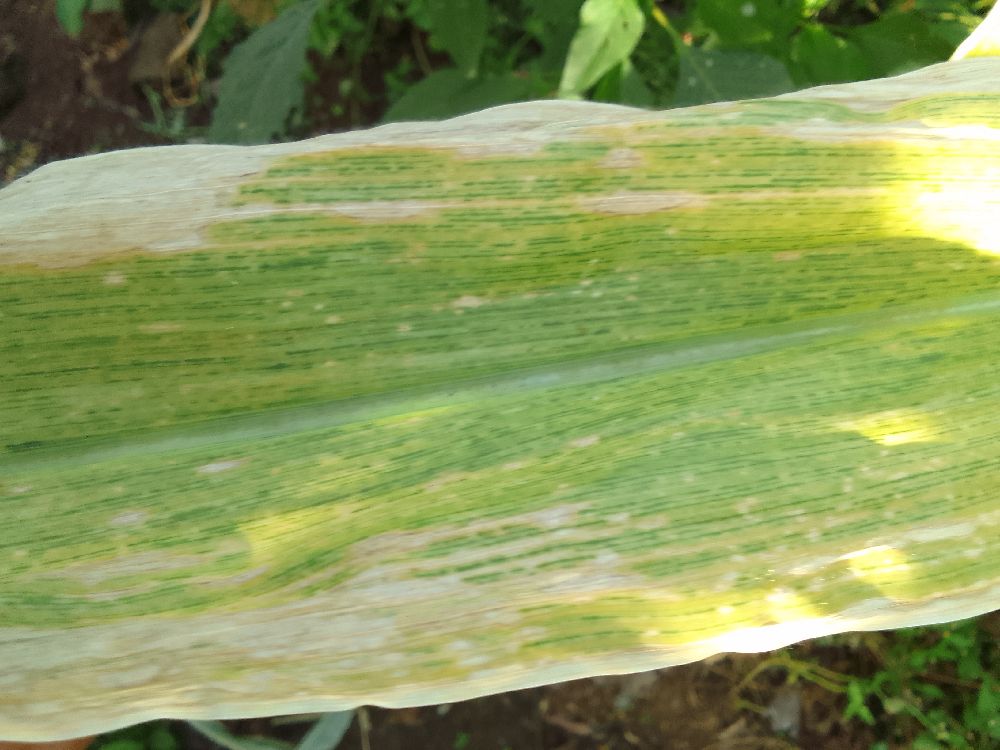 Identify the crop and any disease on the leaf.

maize, maize lethal necrosis
